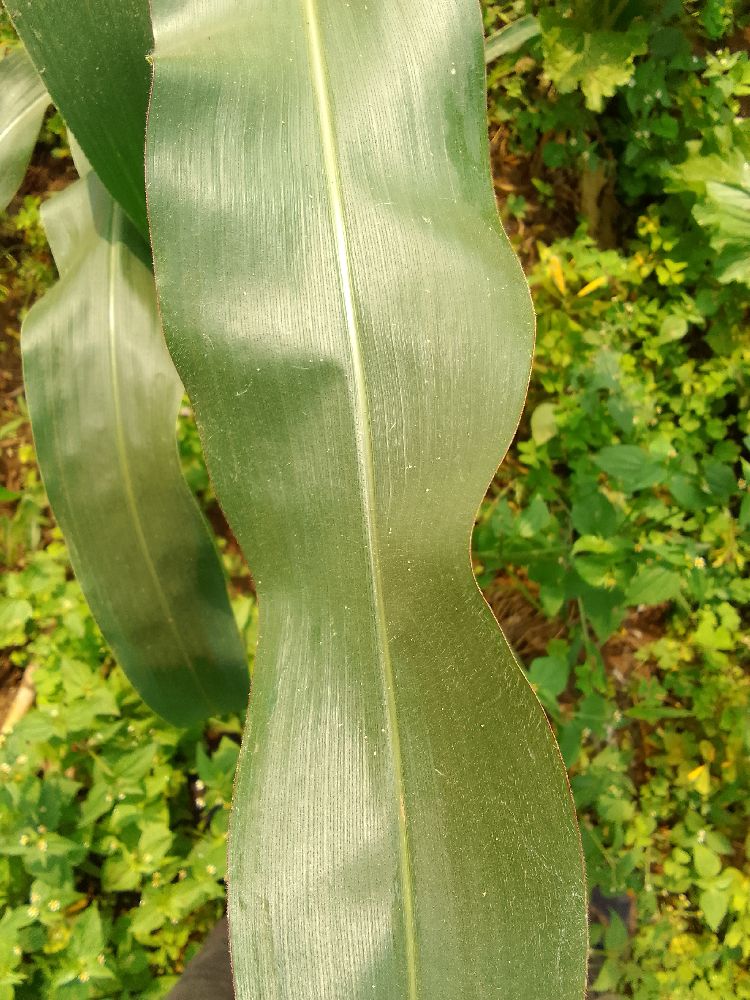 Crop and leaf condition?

maize, healthy
